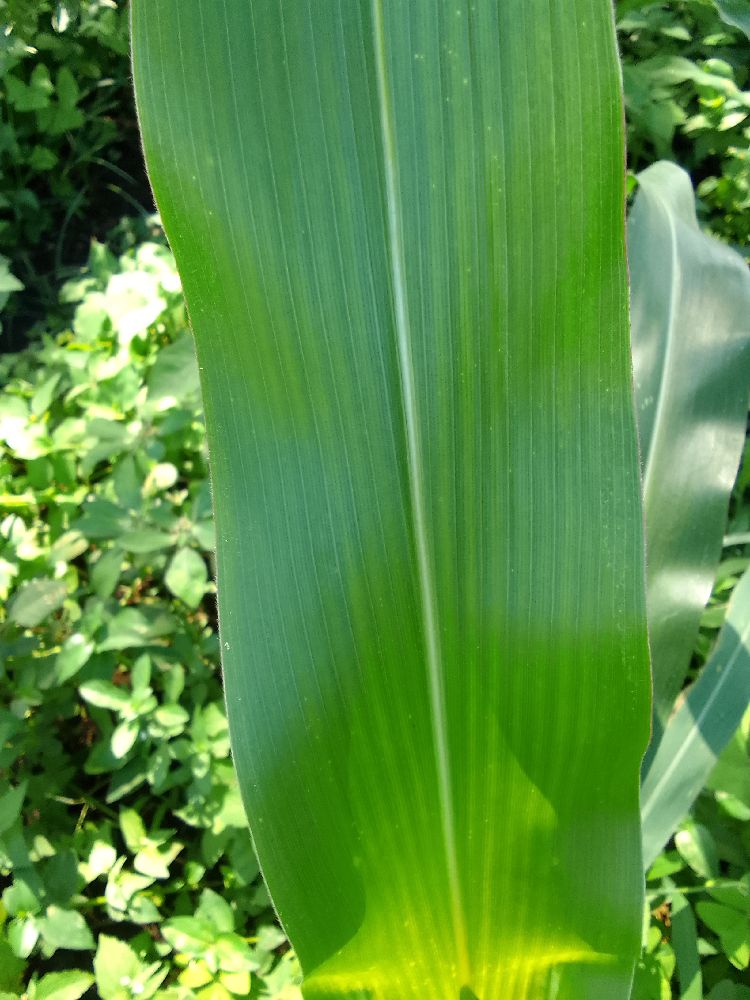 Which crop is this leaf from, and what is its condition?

maize, healthy
